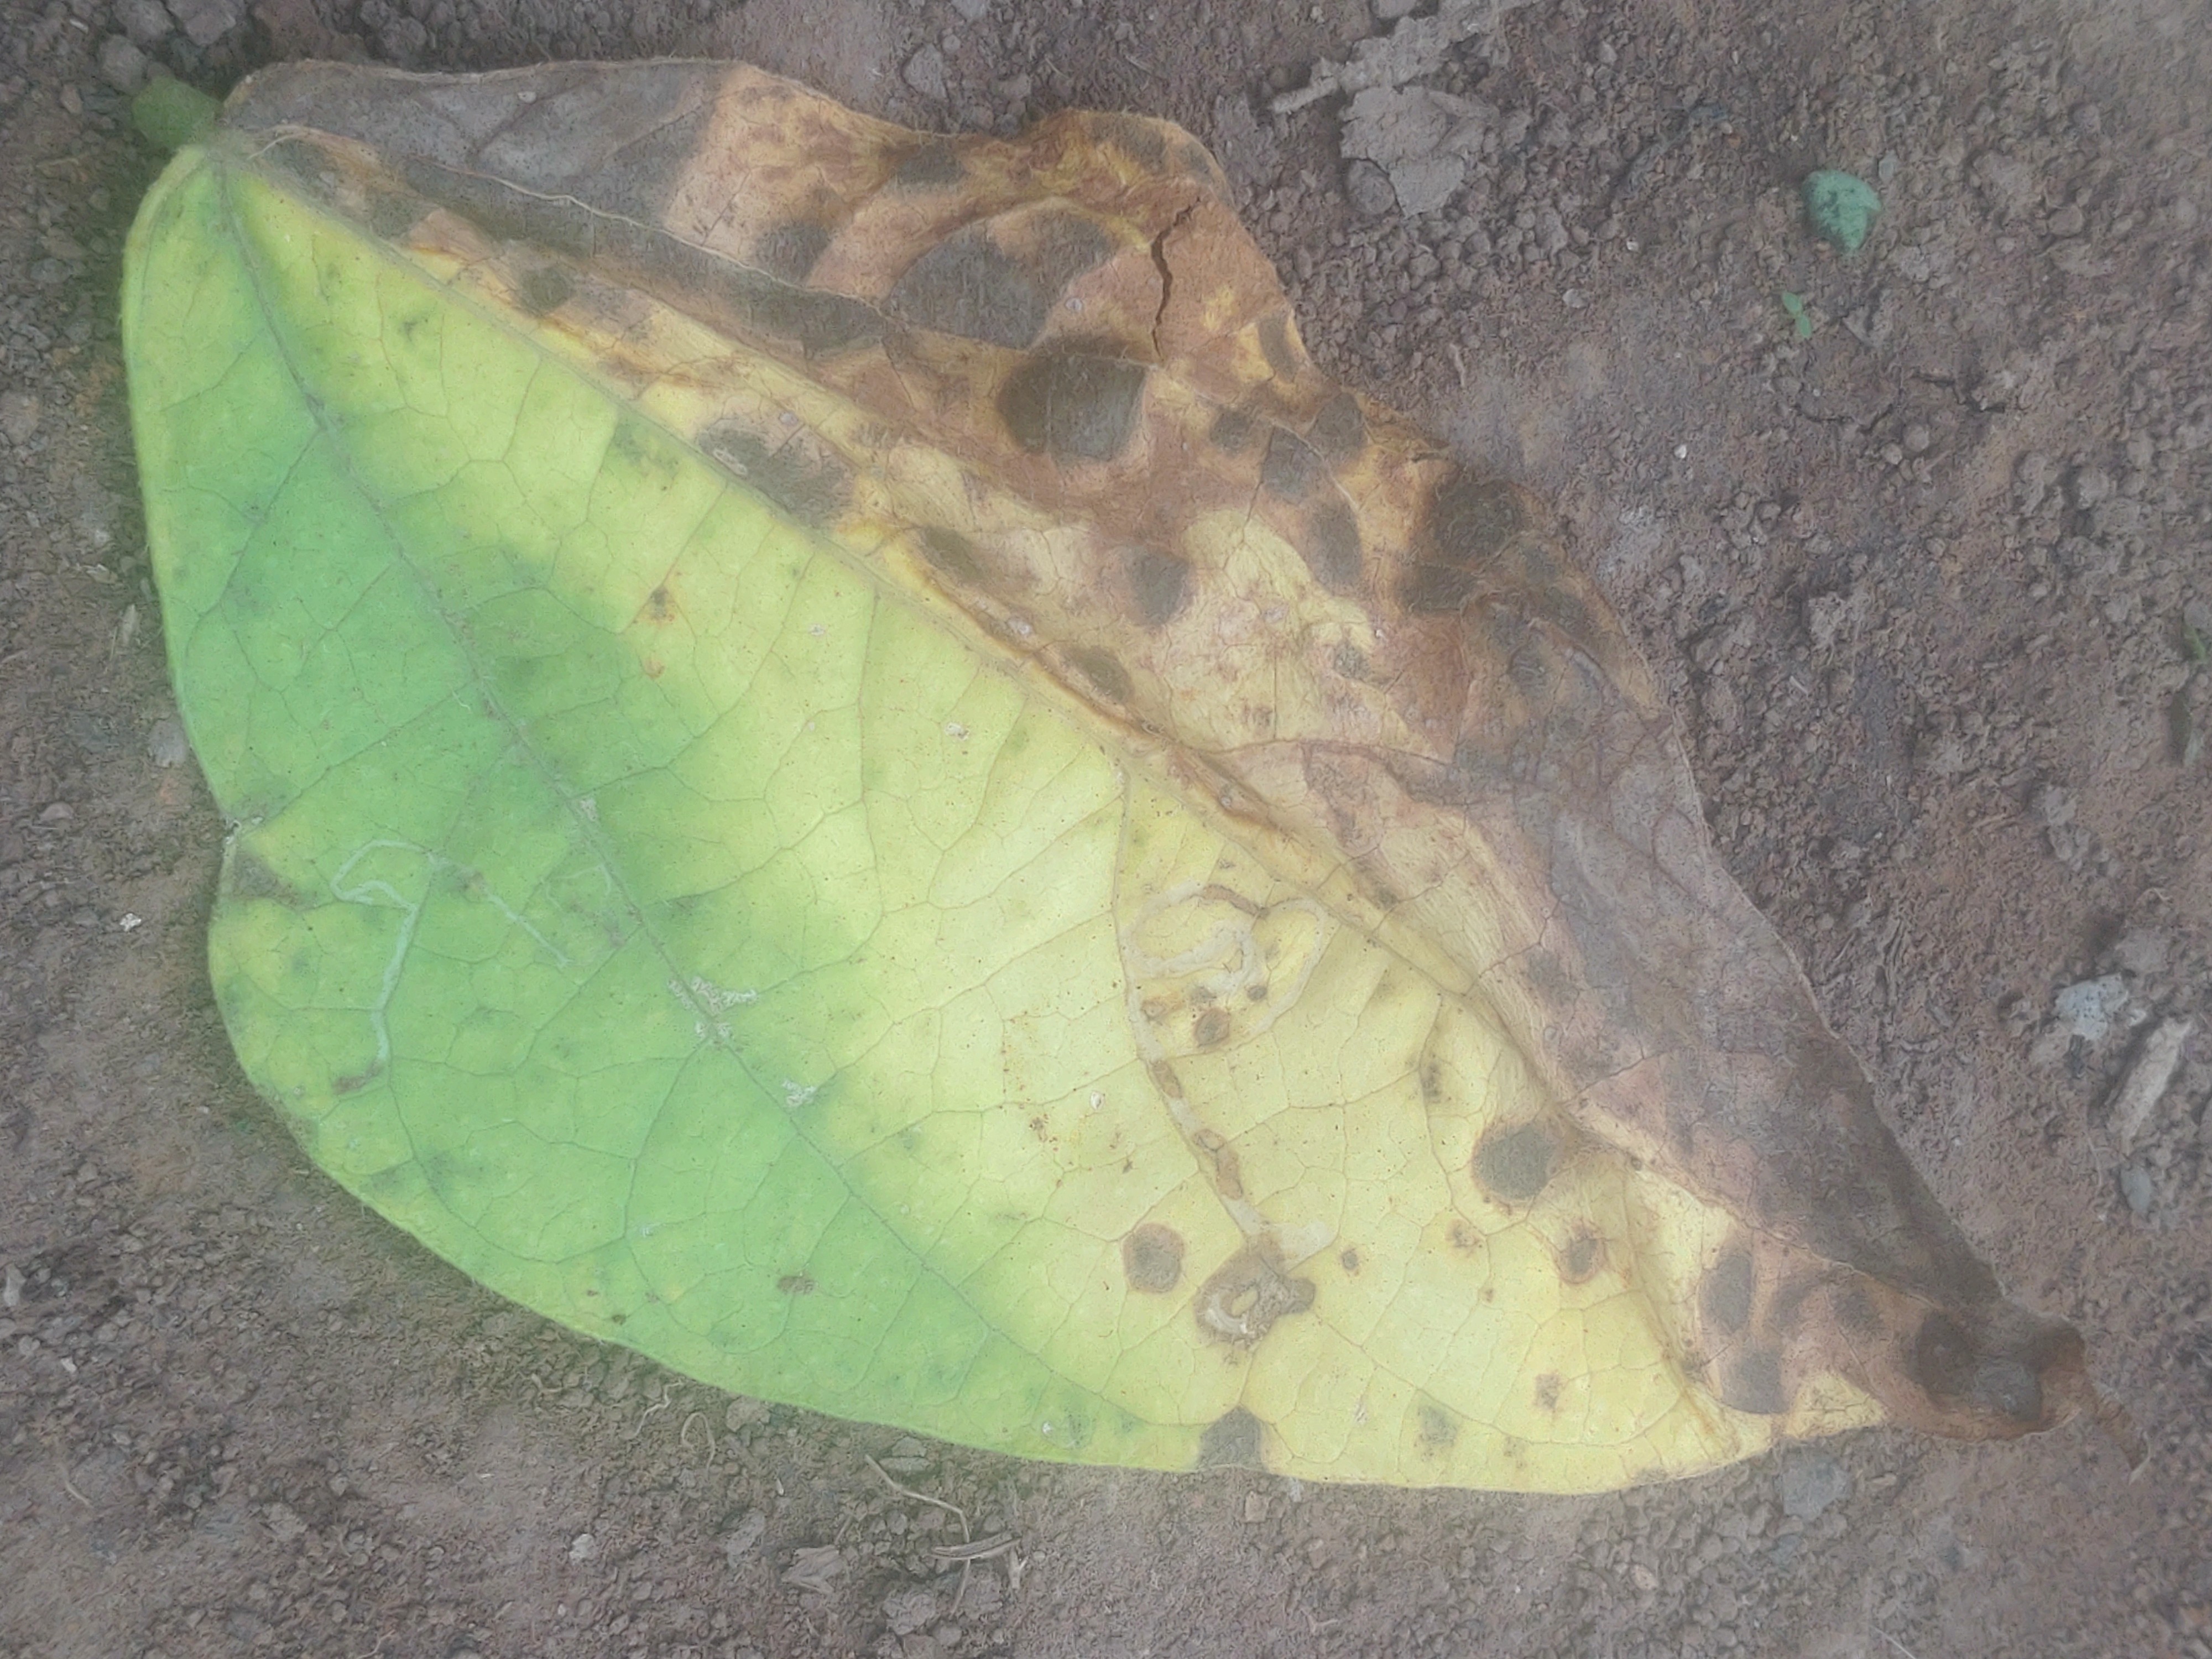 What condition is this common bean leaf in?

anthracnose
